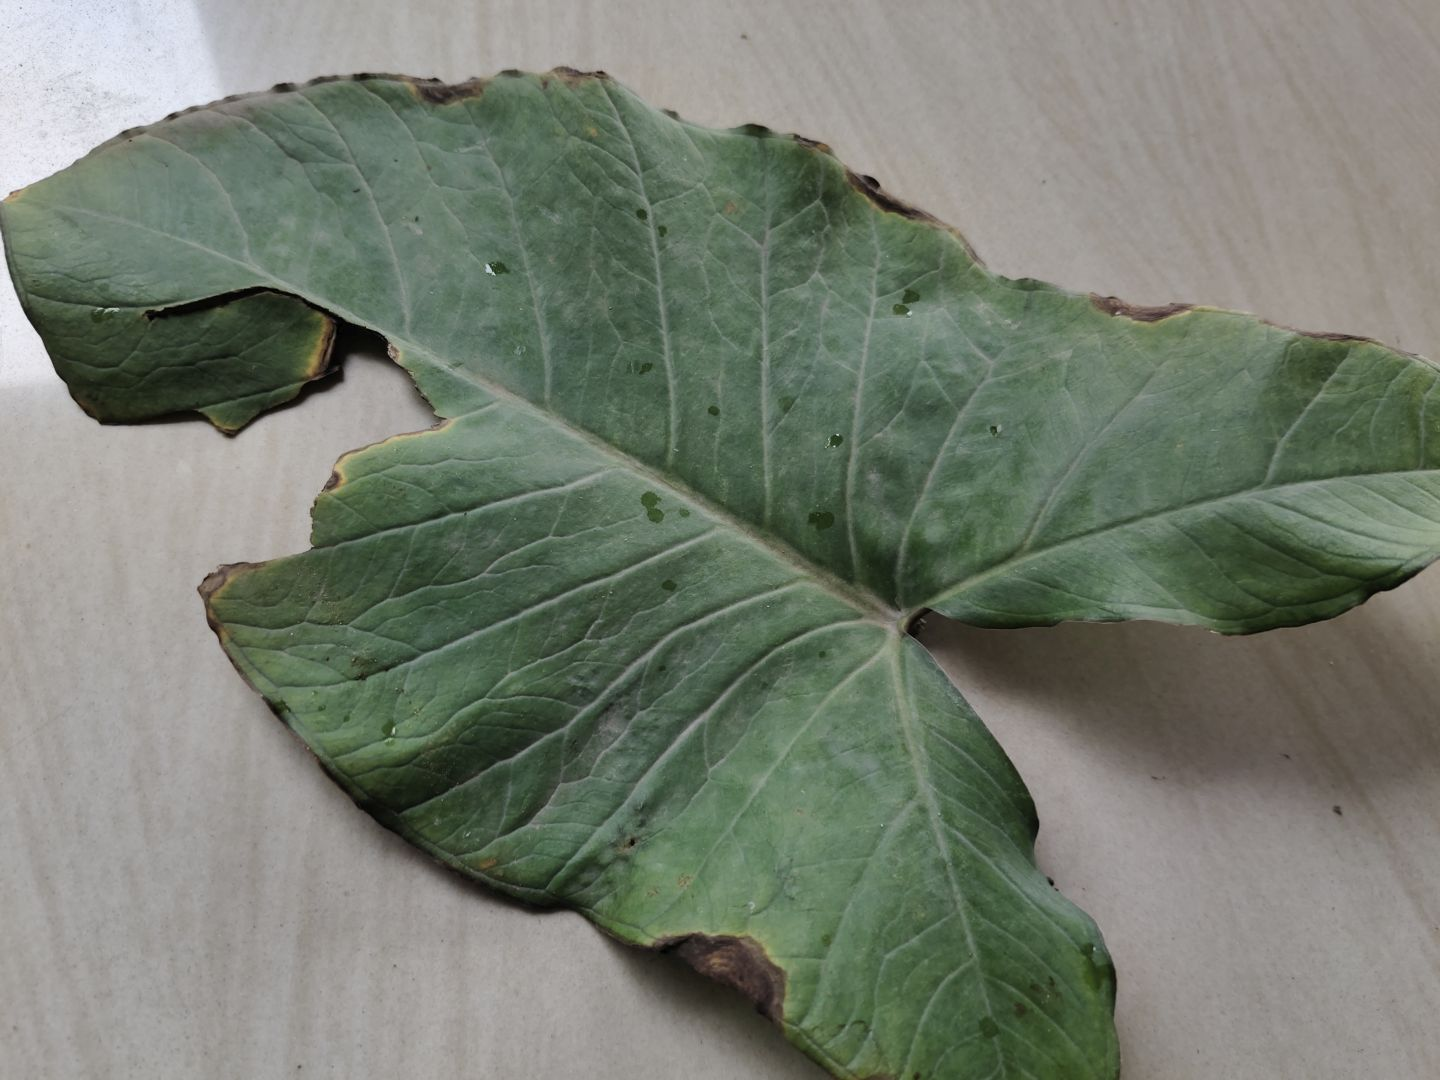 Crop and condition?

taro, leaf blight
